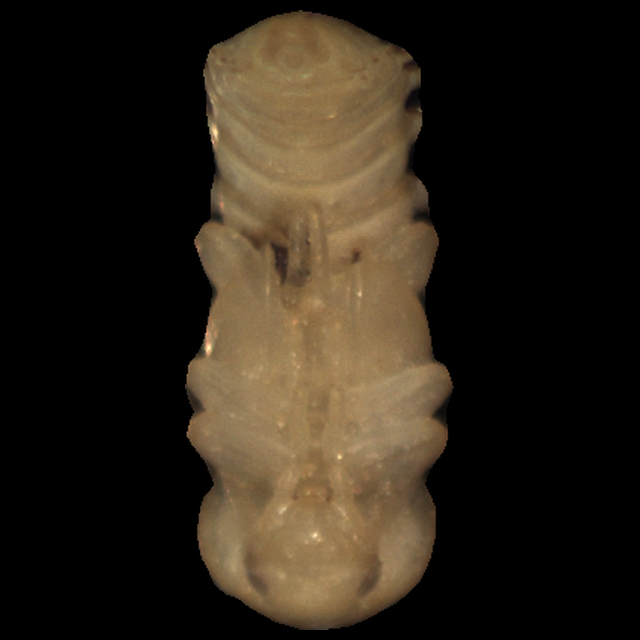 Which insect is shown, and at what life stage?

mealworm pupa
